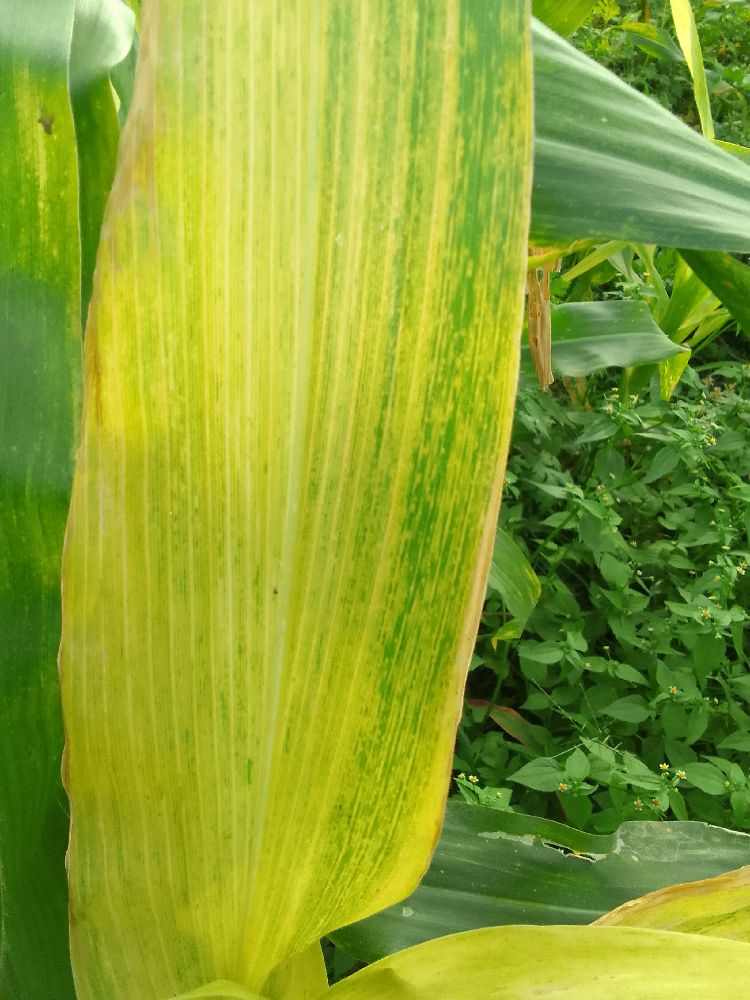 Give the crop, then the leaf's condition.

maize, maize lethal necrosis
